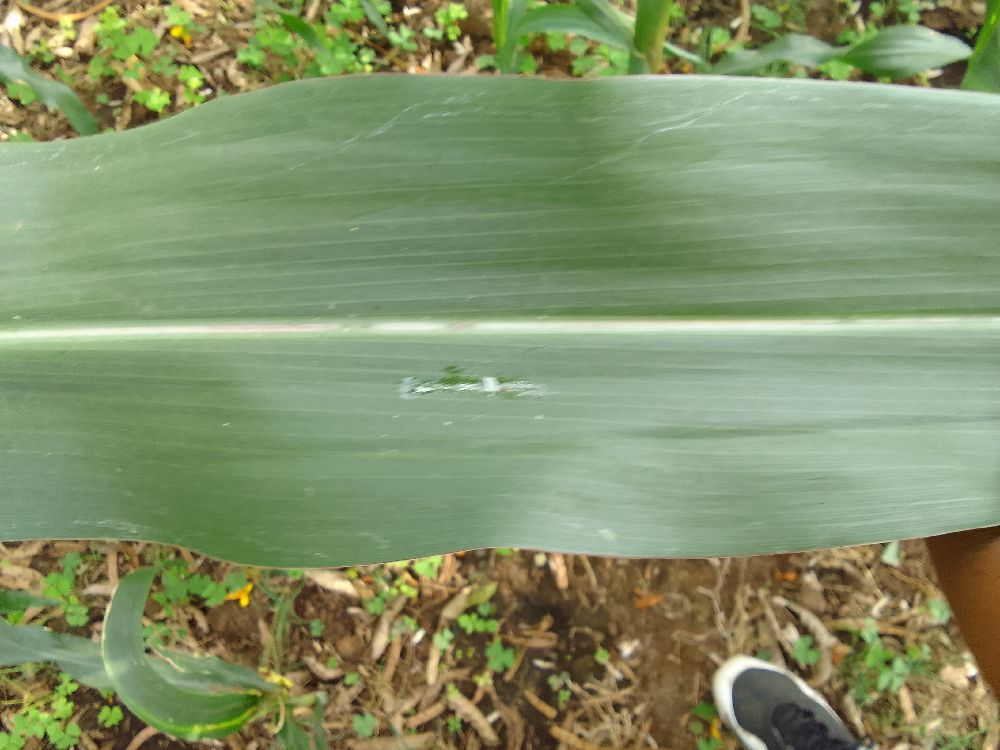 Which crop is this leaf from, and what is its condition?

maize, healthy
